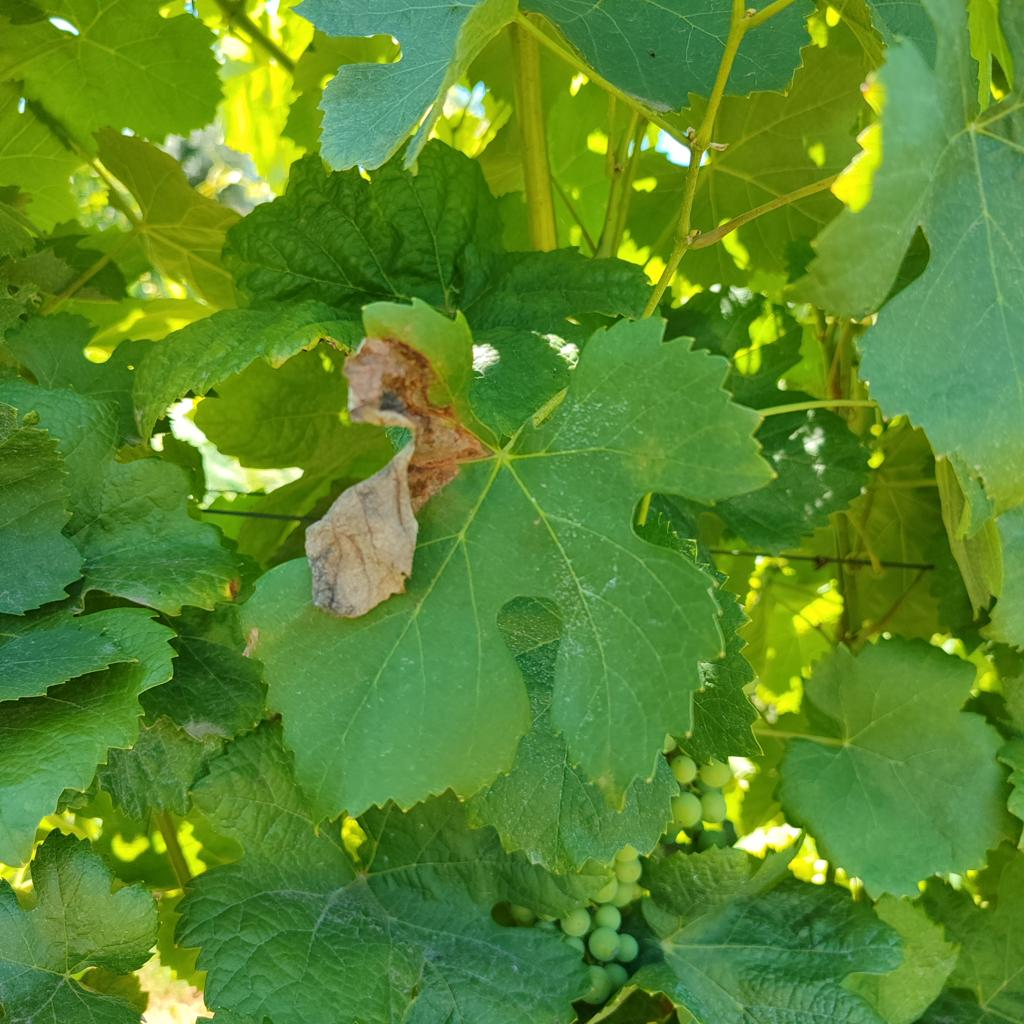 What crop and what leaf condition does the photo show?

grapevine, downy mildew
